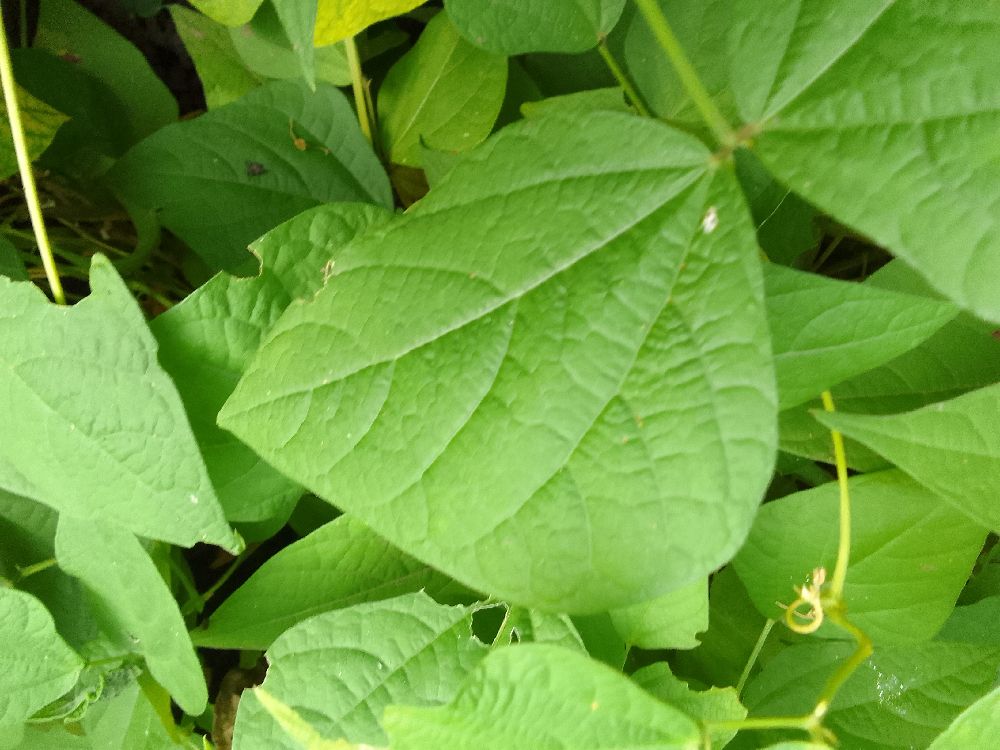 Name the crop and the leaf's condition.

common bean, healthy
